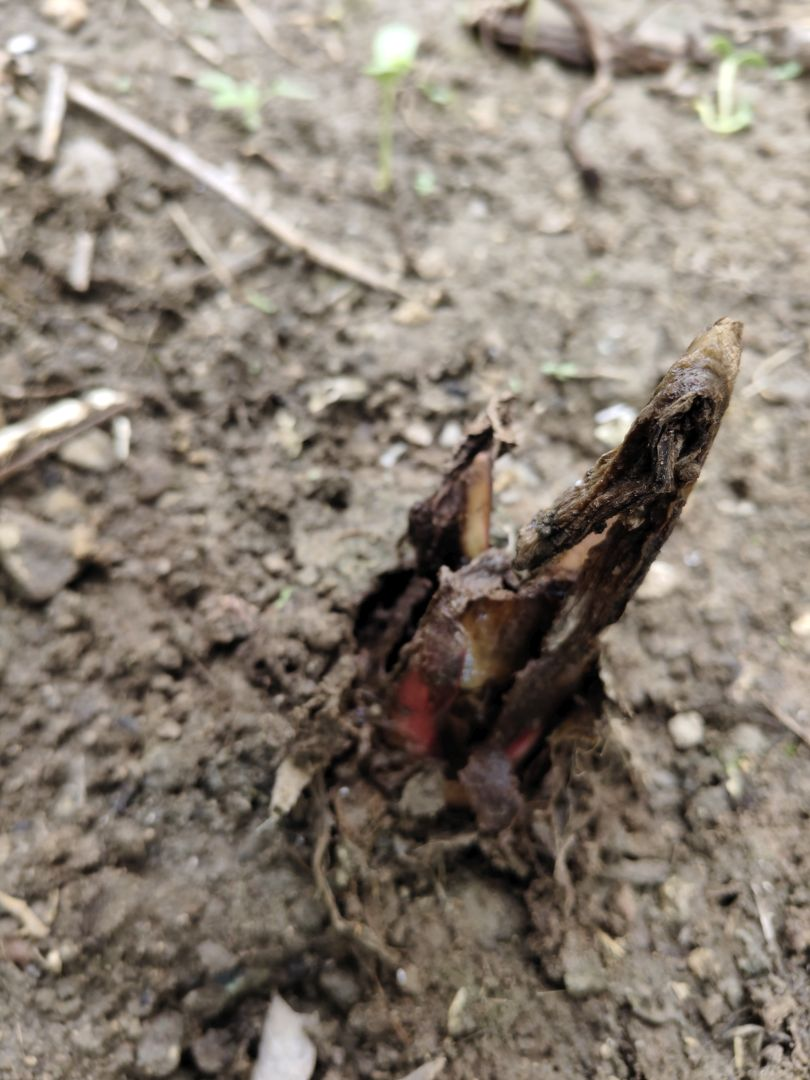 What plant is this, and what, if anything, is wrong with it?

taro, root rot
